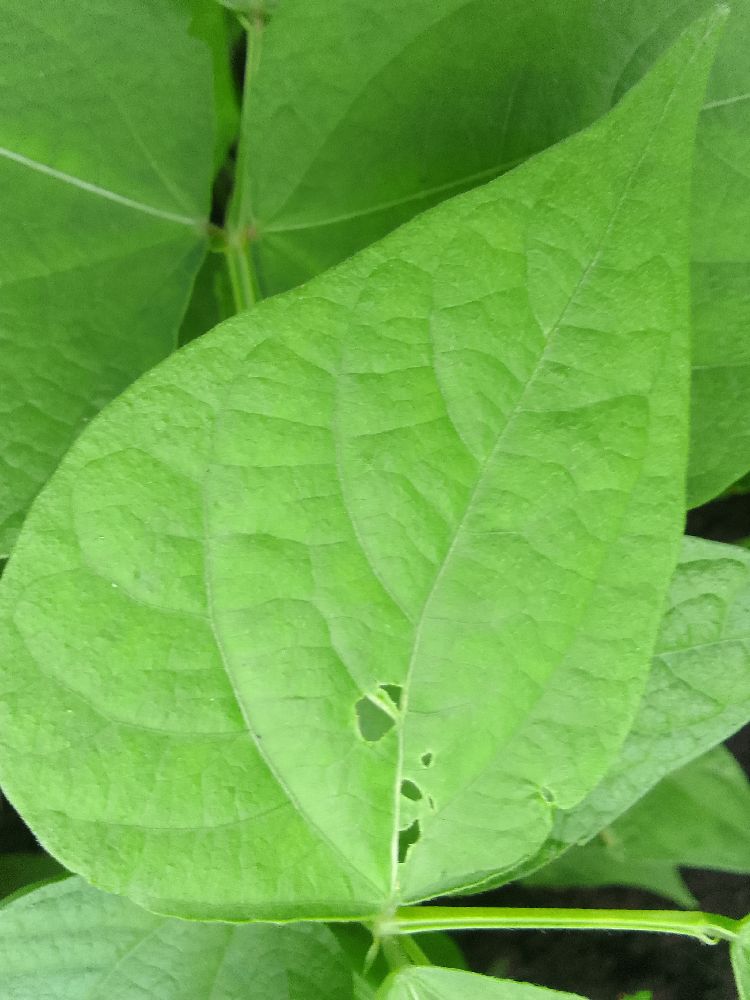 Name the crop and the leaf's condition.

common bean, healthy
